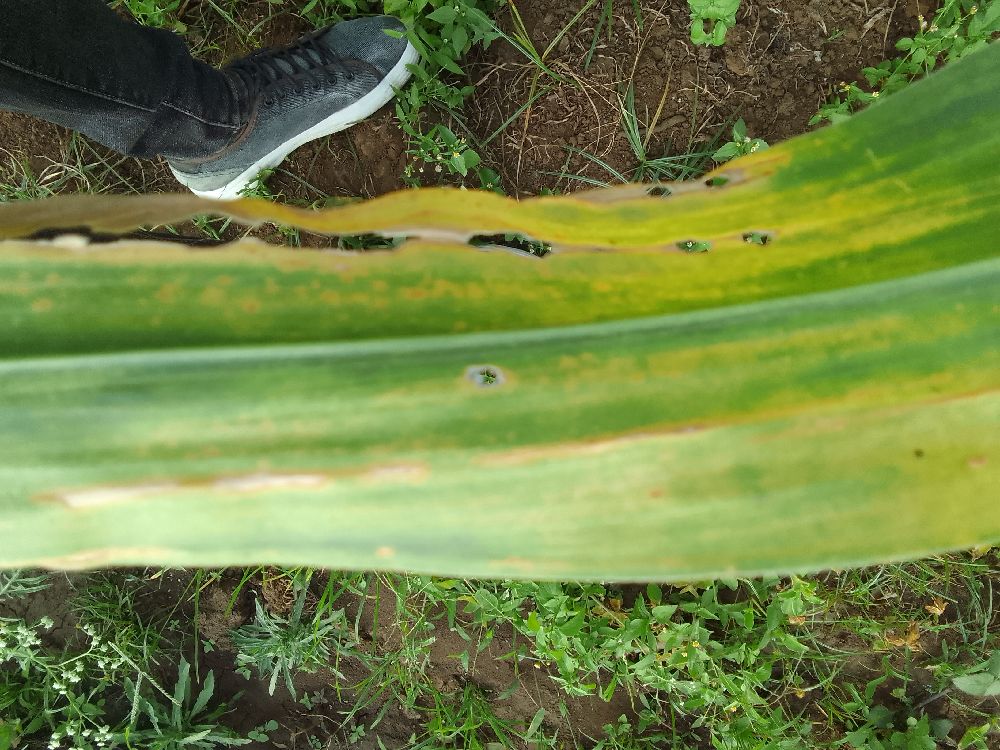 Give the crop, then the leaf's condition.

maize, maize lethal necrosis
